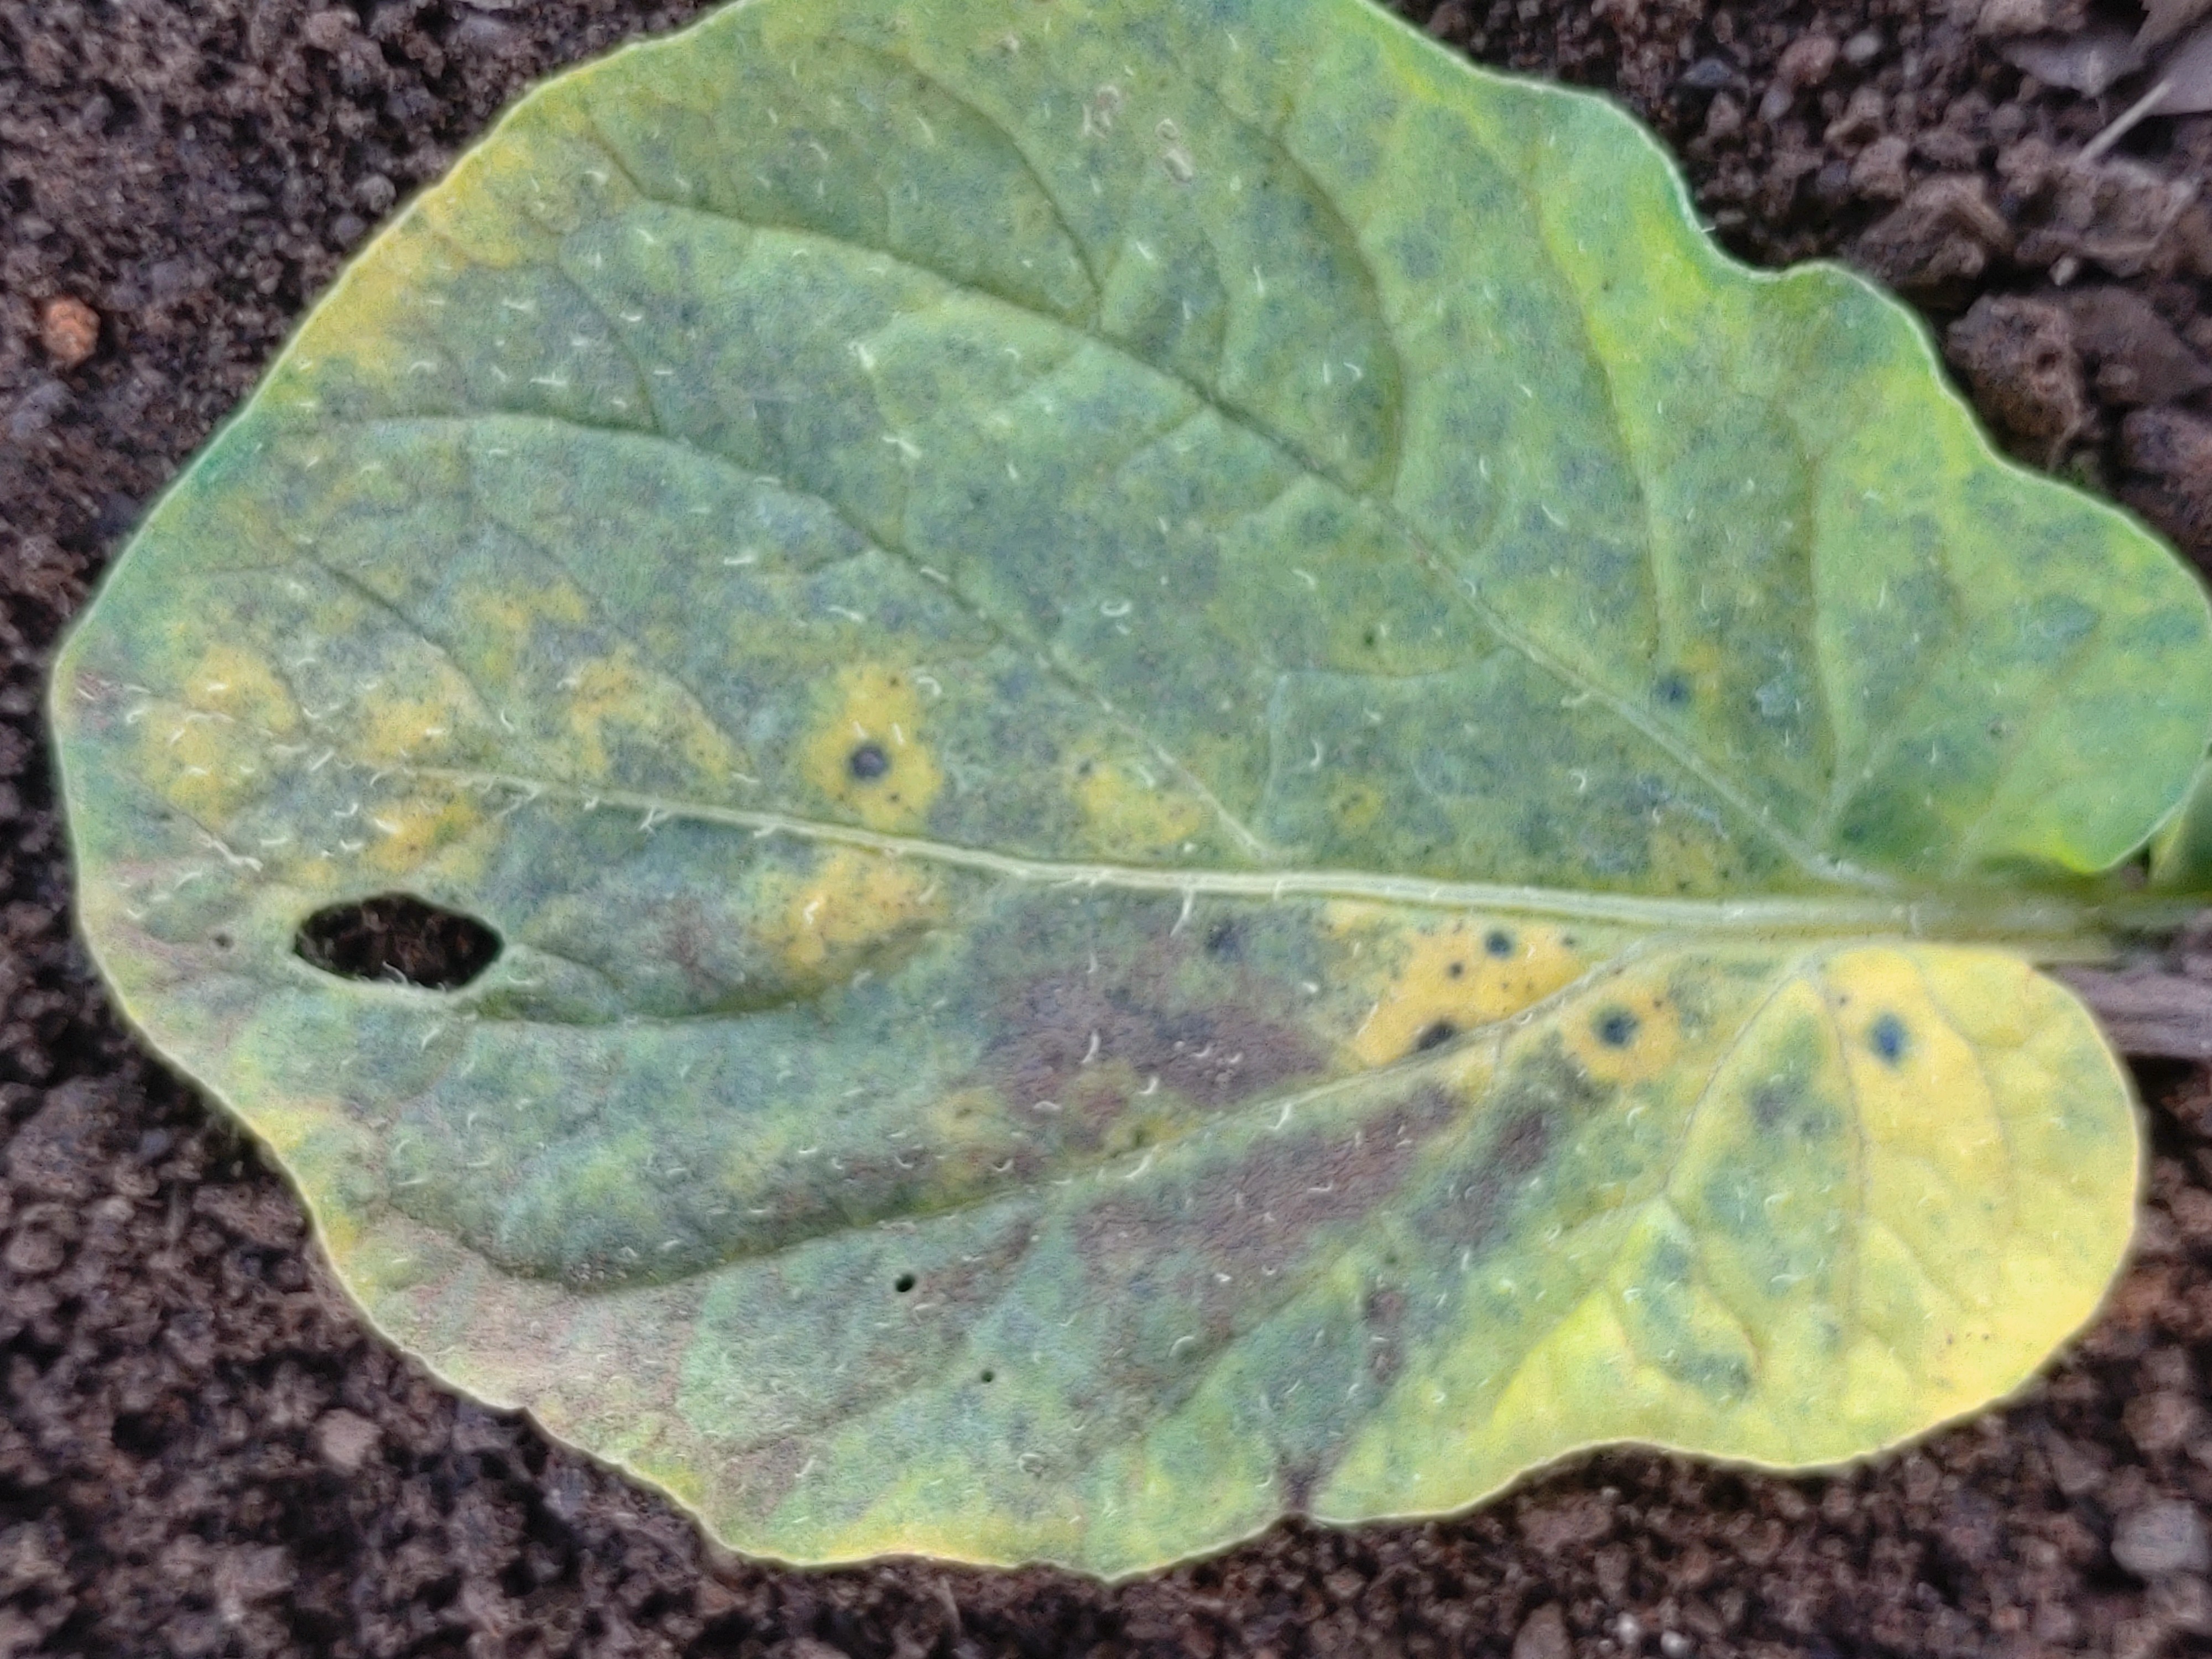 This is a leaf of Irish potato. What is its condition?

late blight
